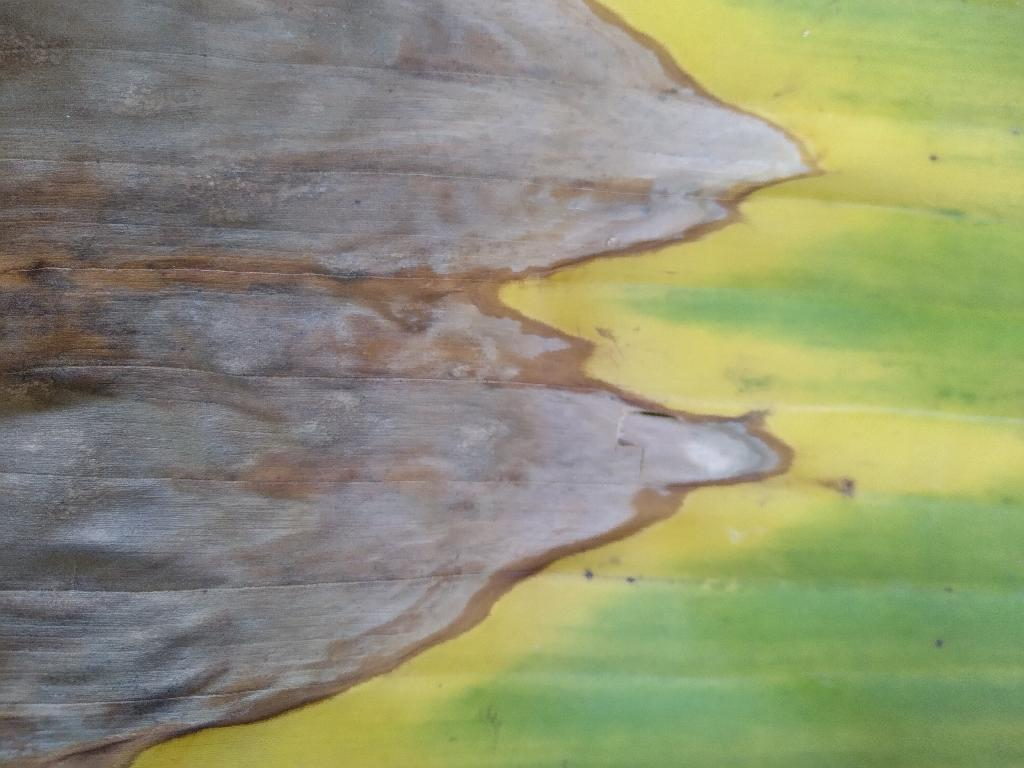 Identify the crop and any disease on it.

banana, fusarium wilt race 1
